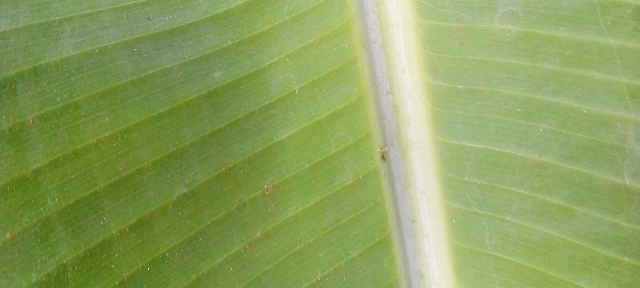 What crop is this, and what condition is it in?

banana, healthy
